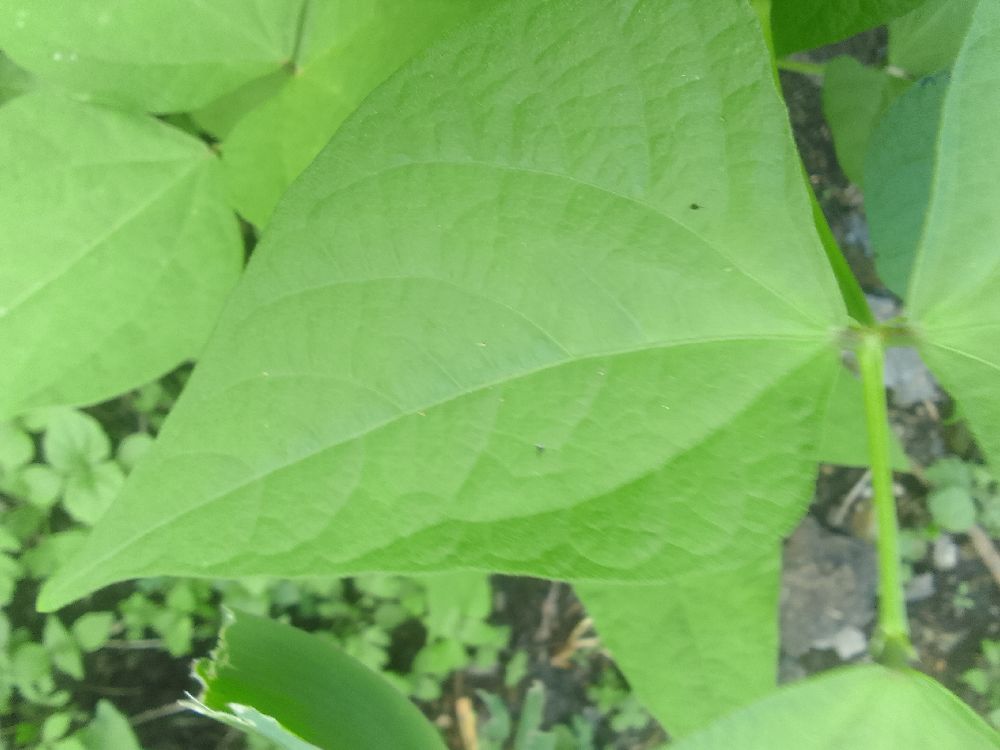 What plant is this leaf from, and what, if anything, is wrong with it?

common bean, healthy
